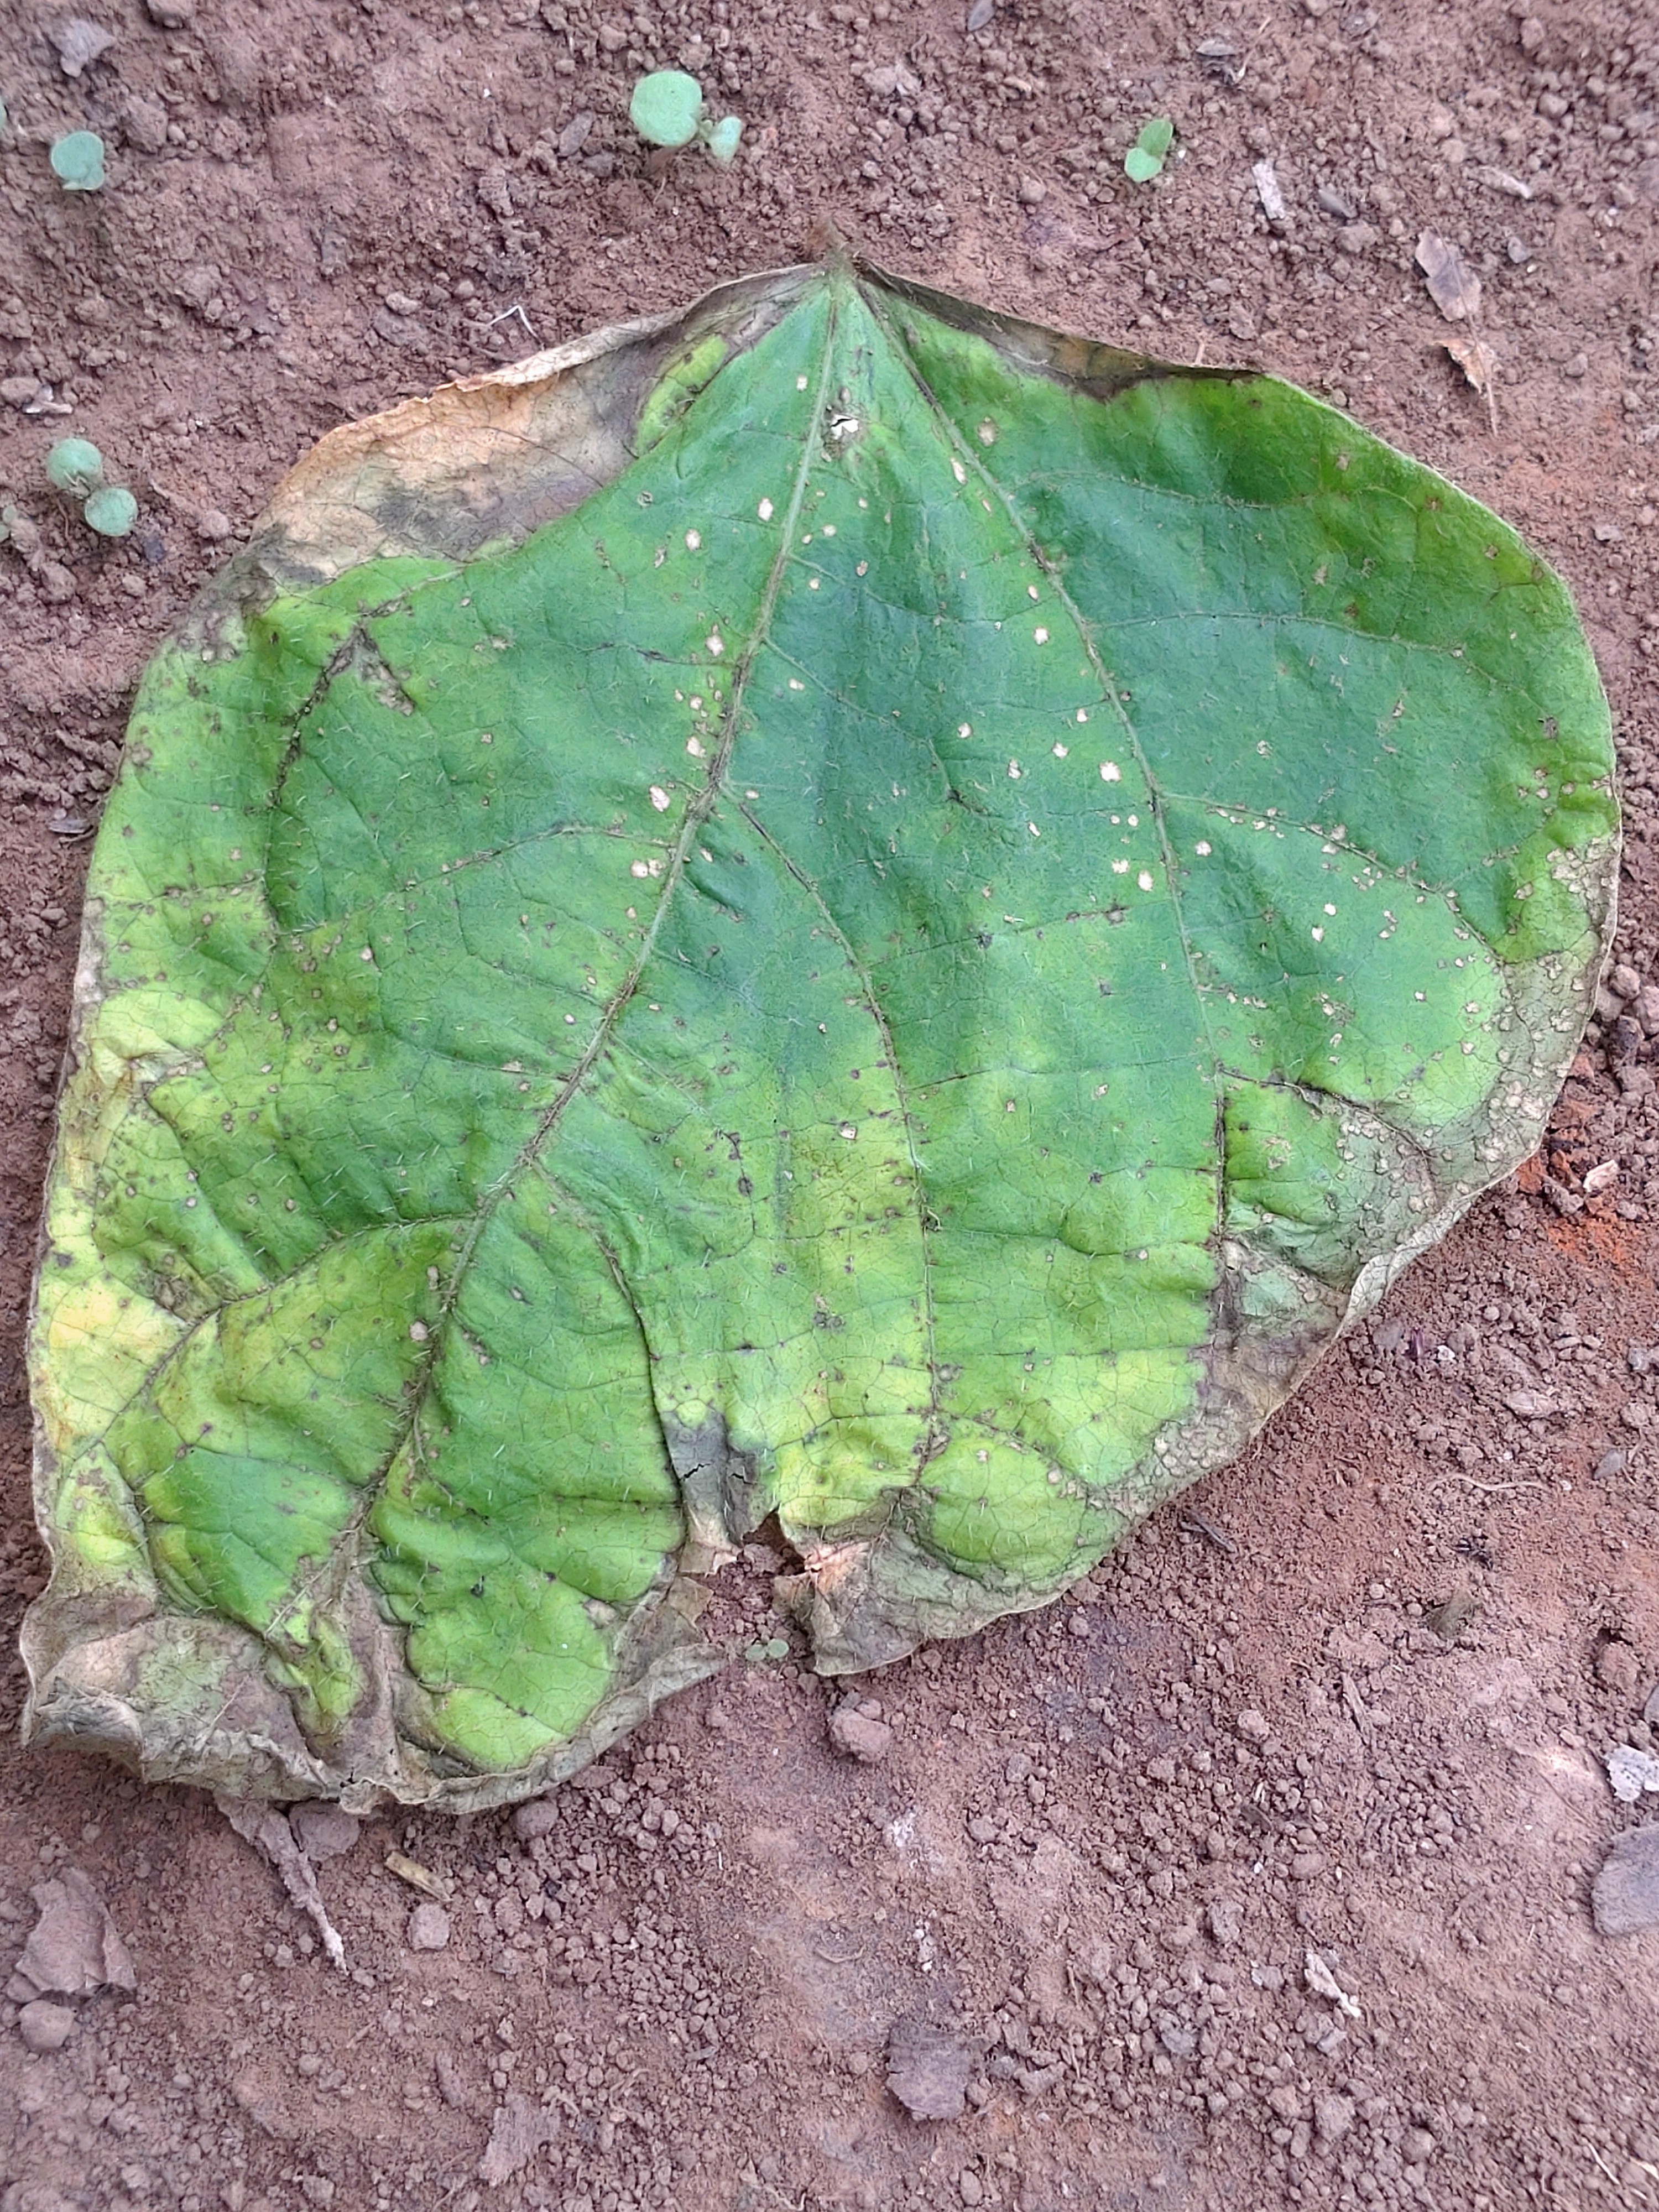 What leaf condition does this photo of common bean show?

anthracnose
